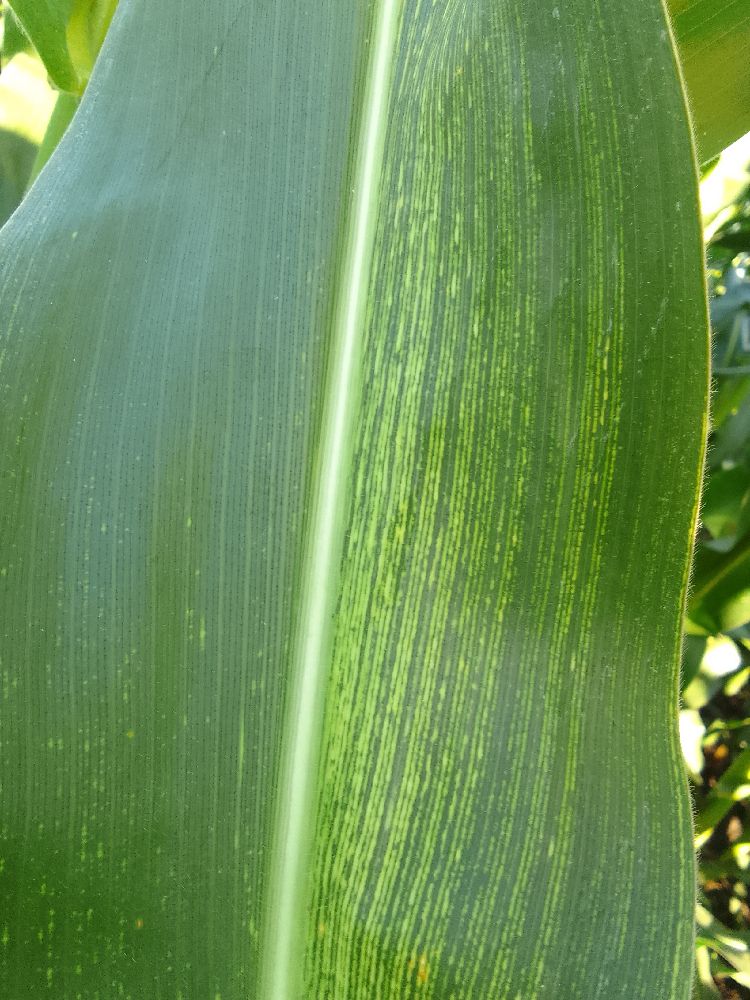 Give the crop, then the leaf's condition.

maize, maize streak virus
